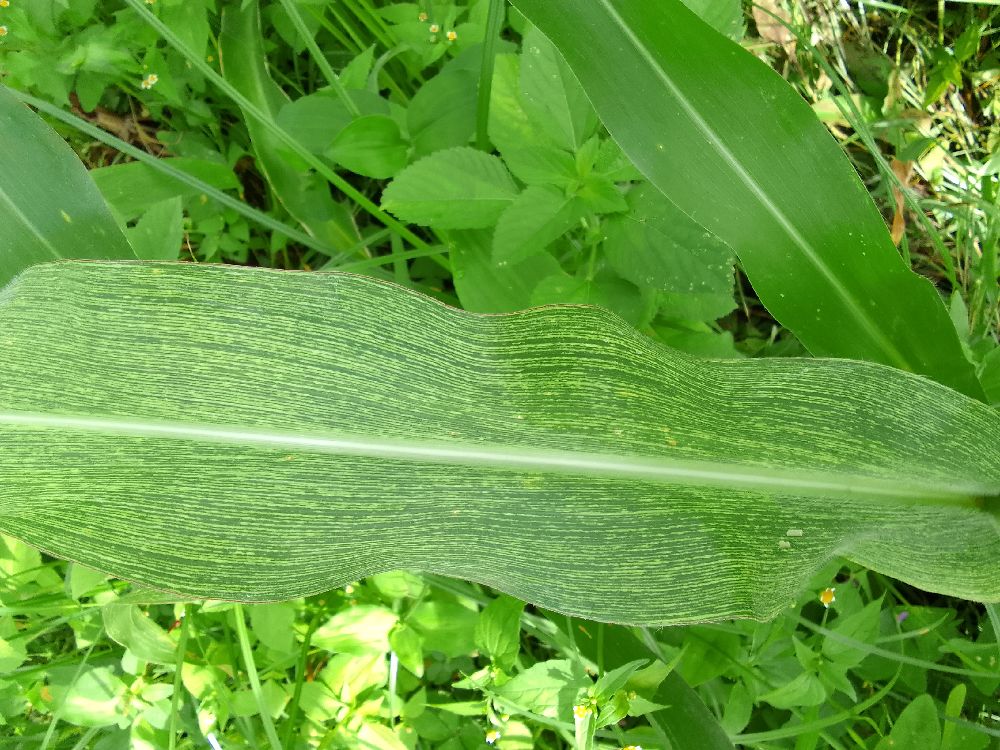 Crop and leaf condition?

maize, maize streak virus
